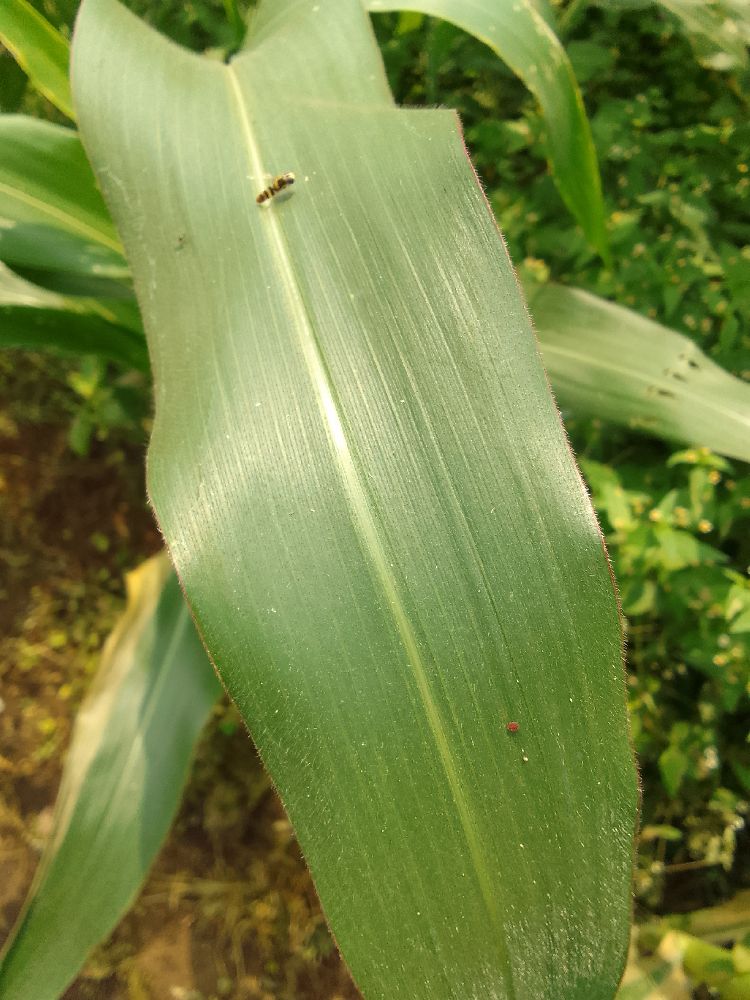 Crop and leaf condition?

maize, healthy
